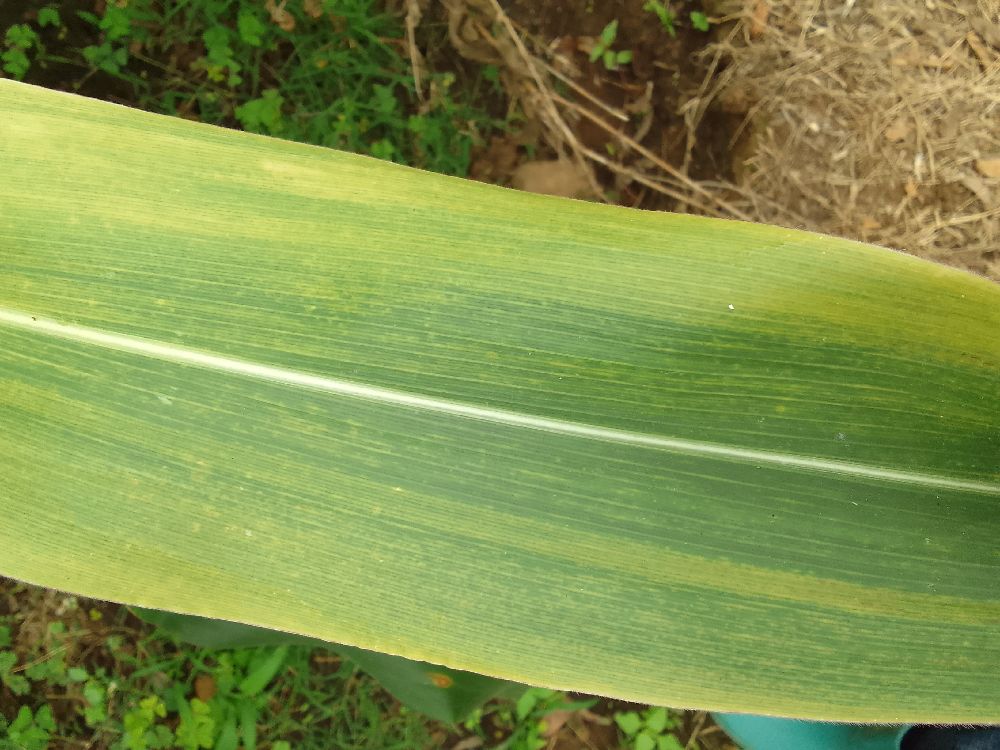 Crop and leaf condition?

maize, maize lethal necrosis
